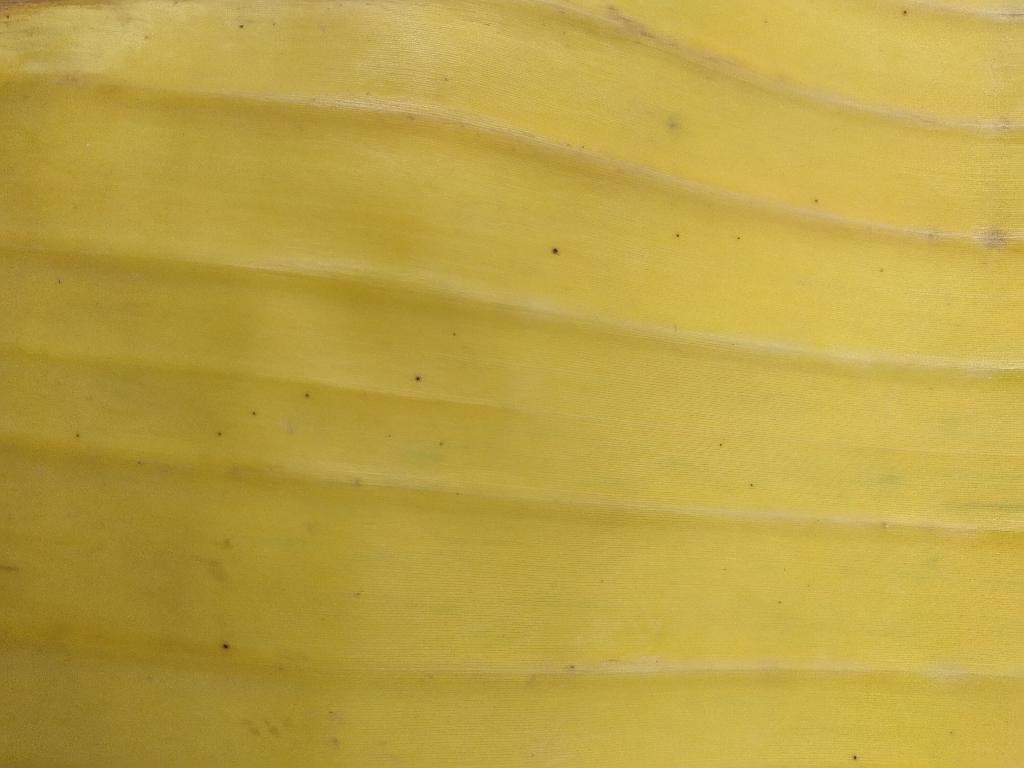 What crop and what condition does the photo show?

banana, fusarium wilt race 1
